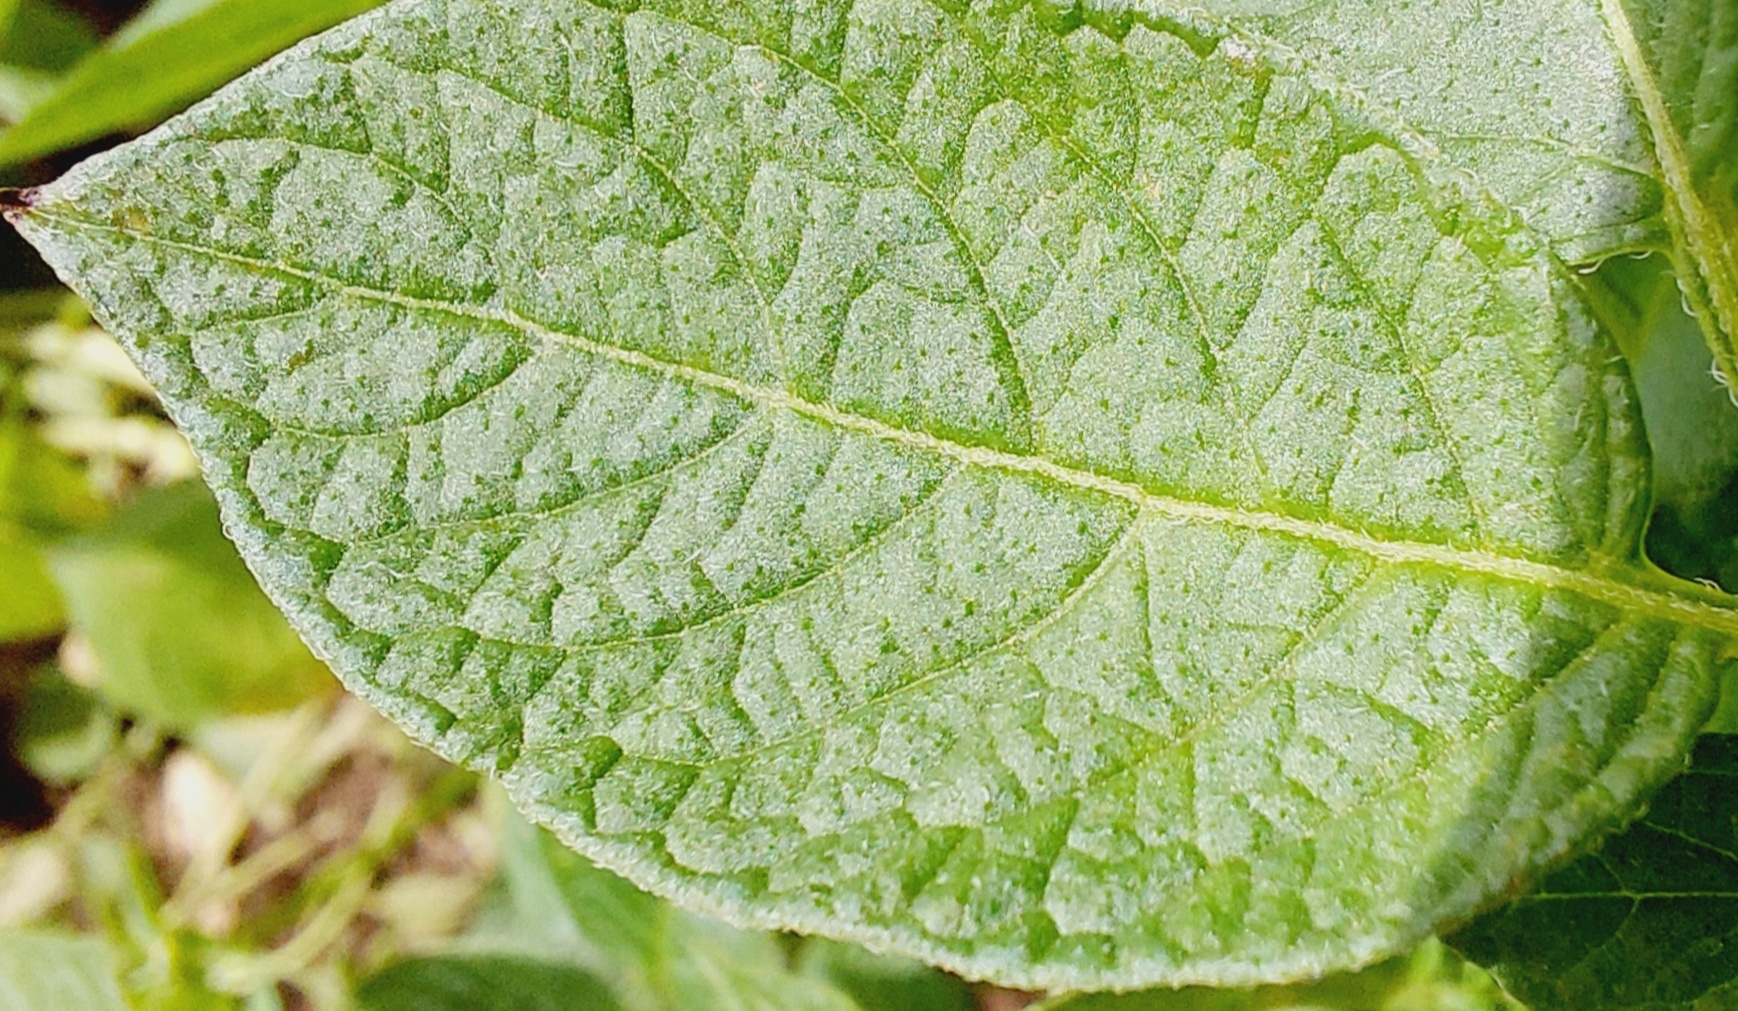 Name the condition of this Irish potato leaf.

healthy
